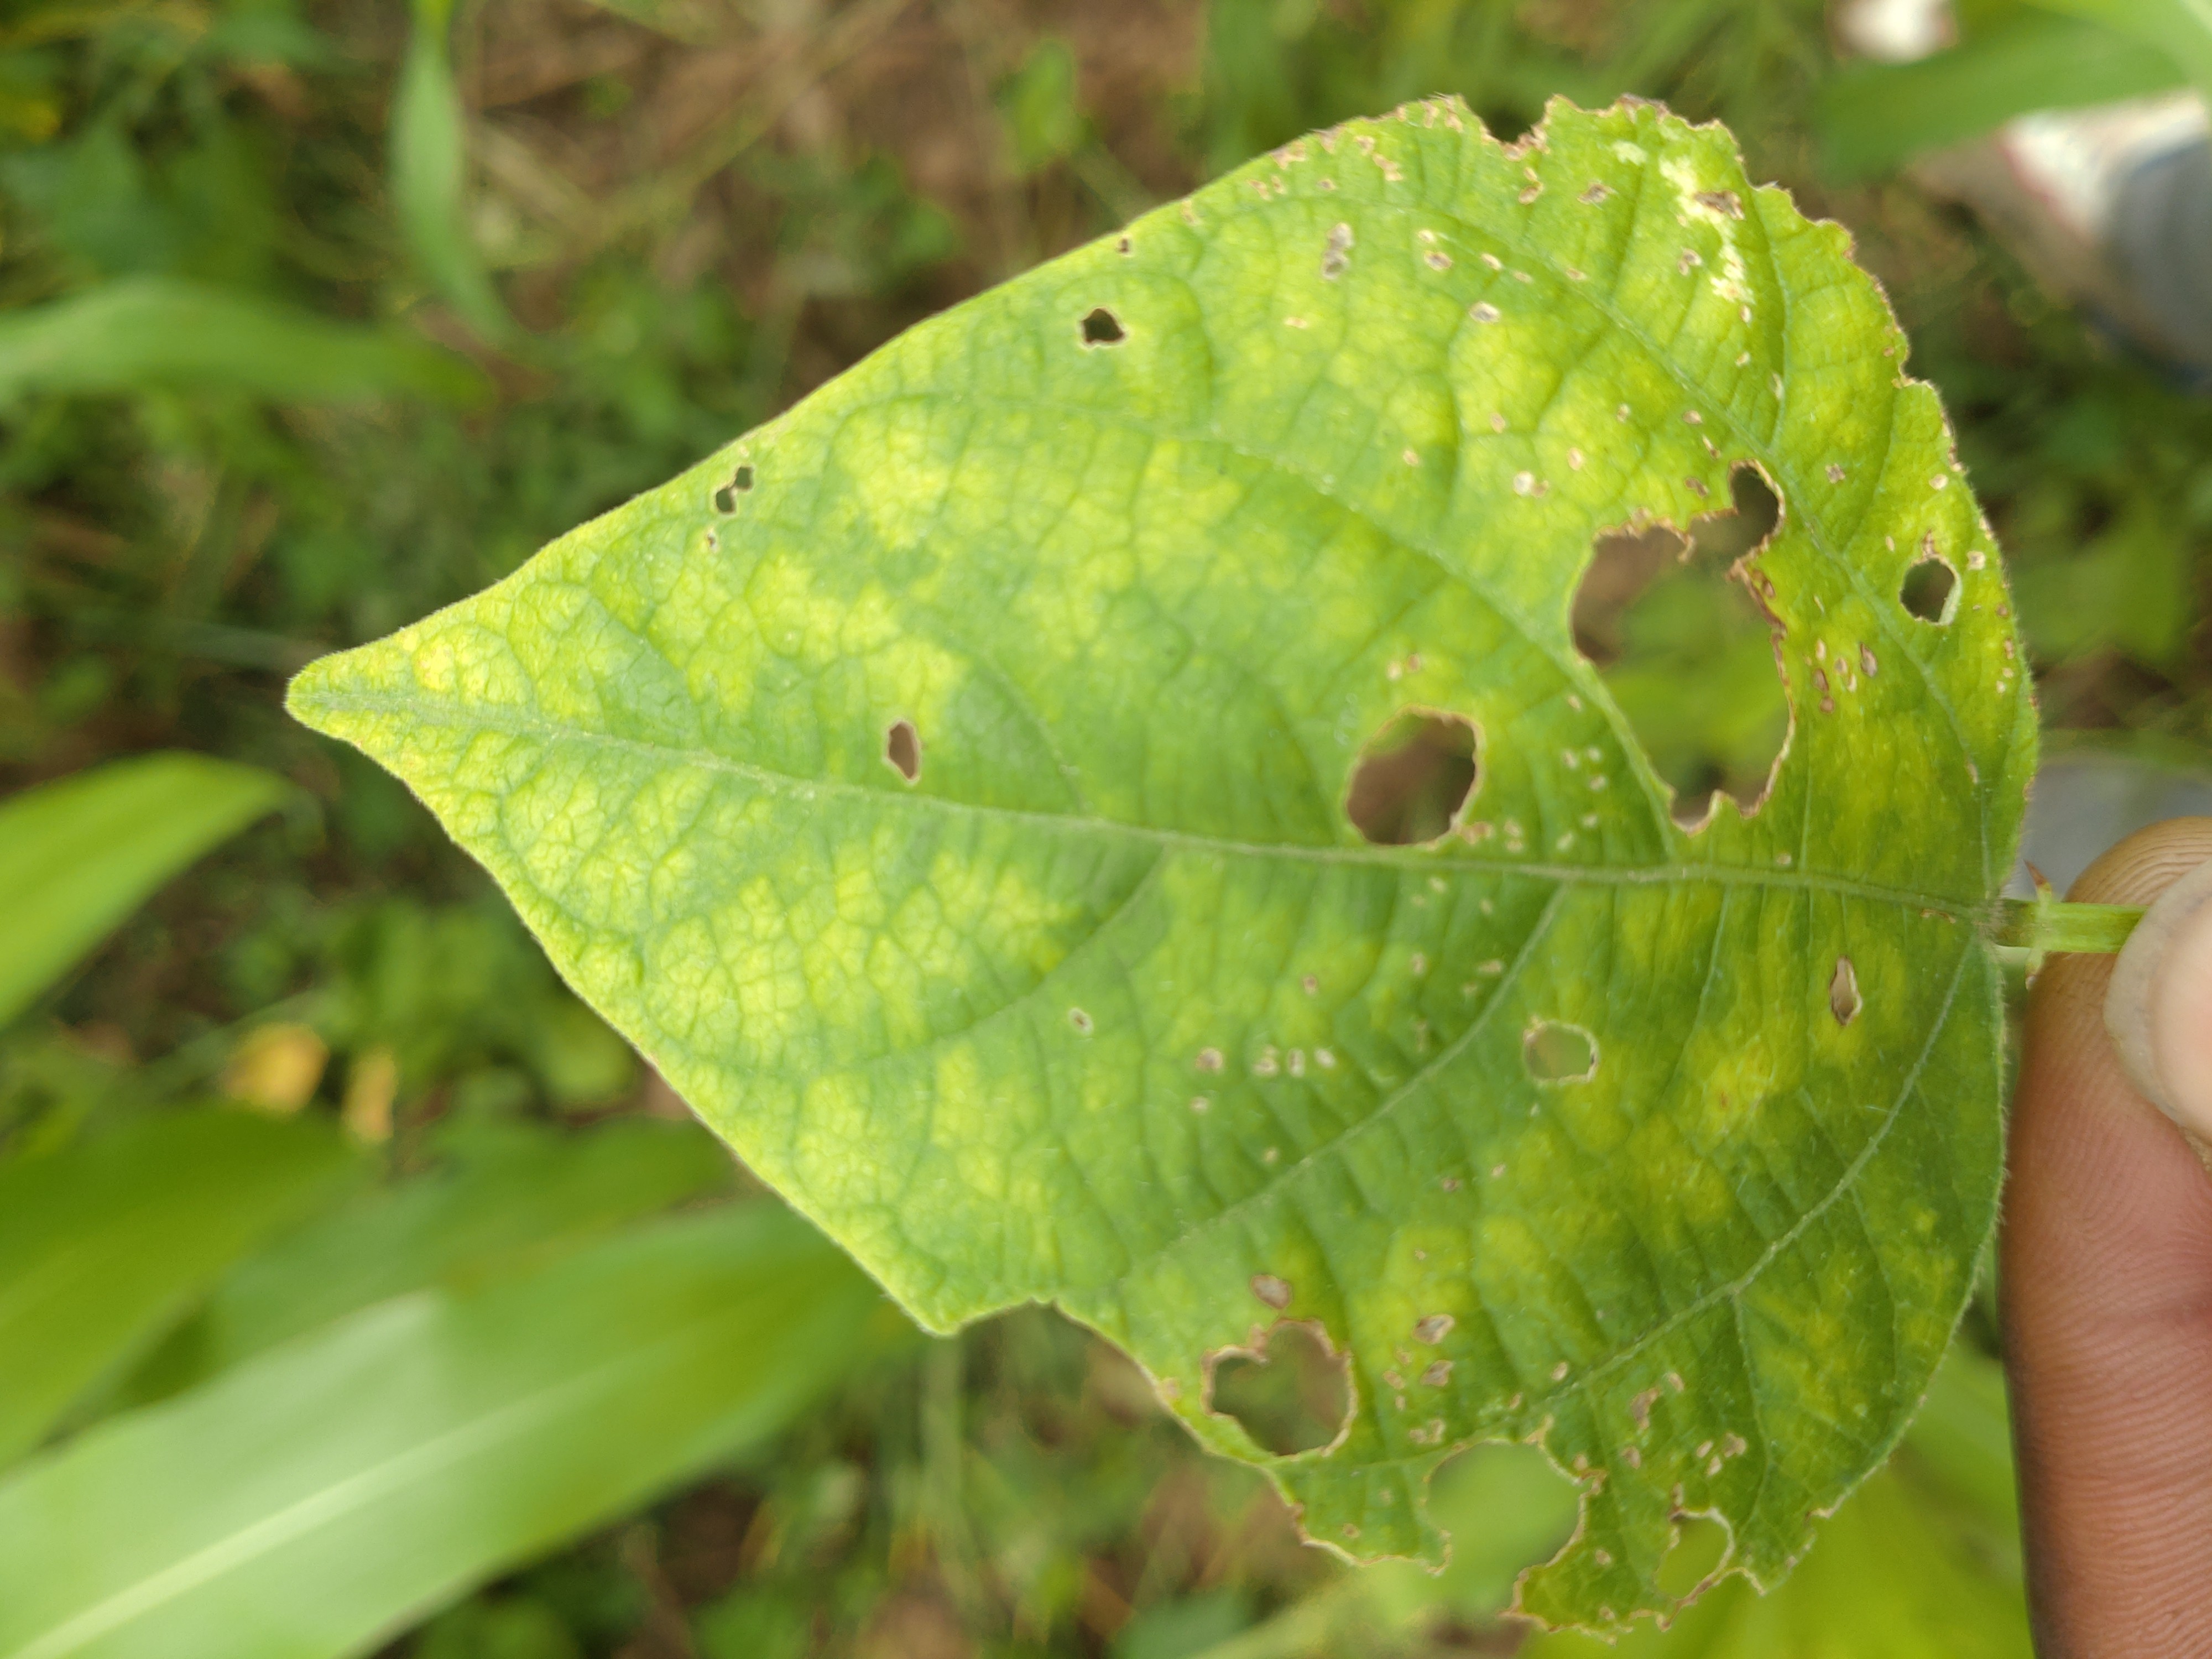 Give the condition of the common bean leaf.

rust
